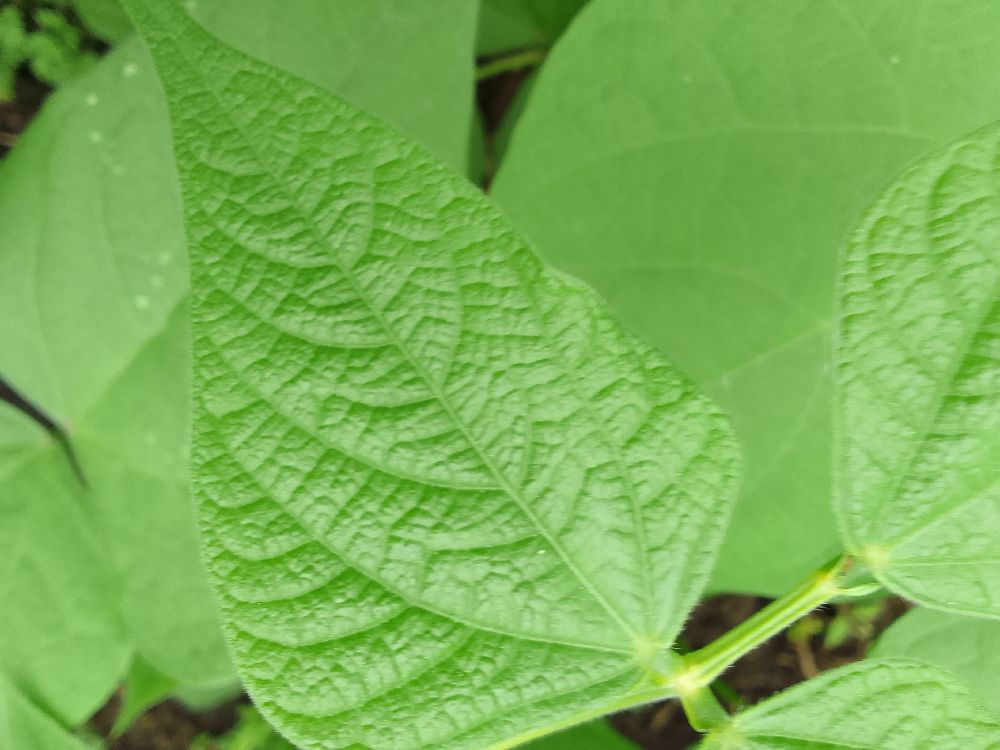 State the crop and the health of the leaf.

common bean, healthy
